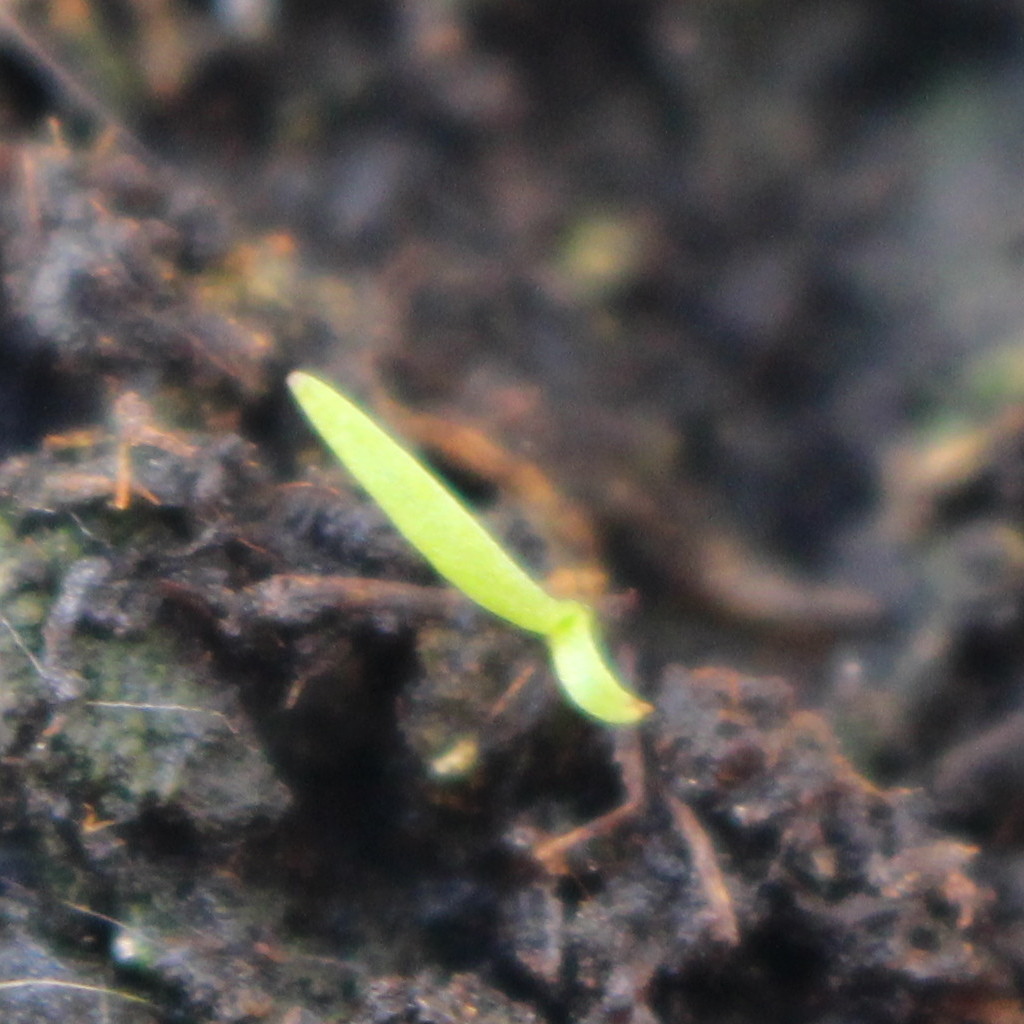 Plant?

Papaver rhoeas
